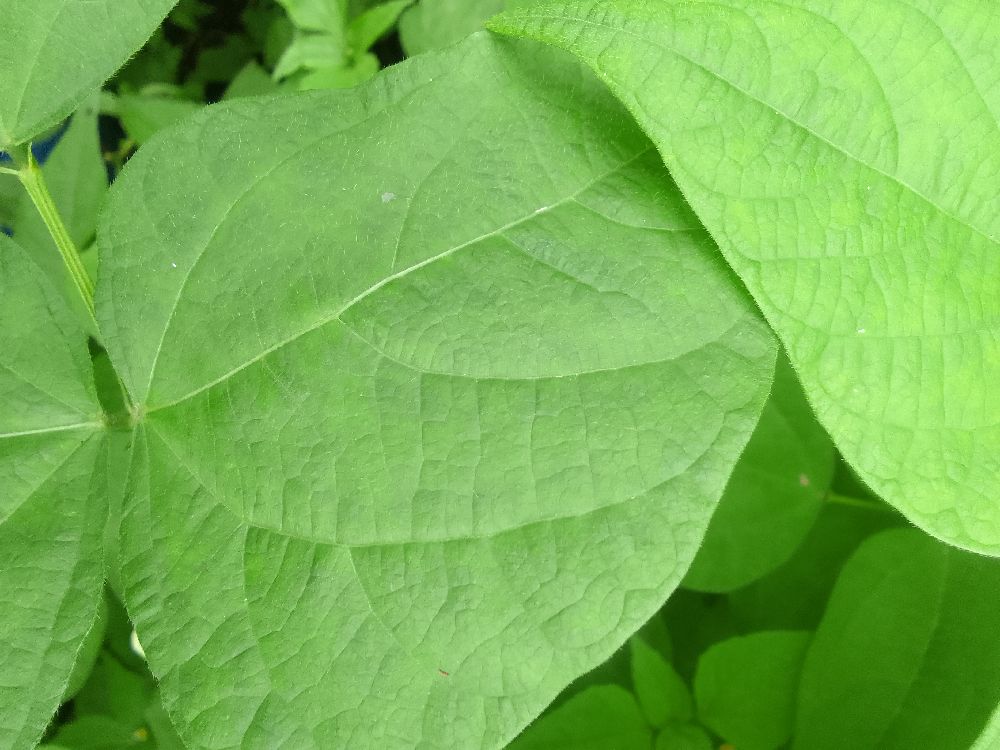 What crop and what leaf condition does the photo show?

common bean, healthy
